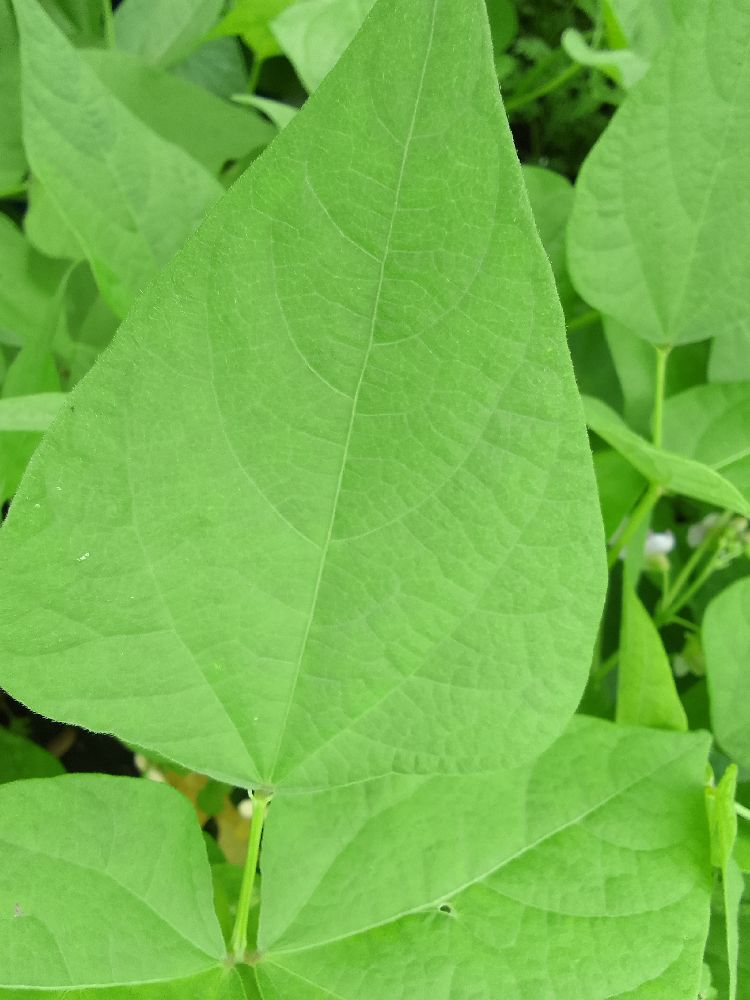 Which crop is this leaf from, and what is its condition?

common bean, healthy
